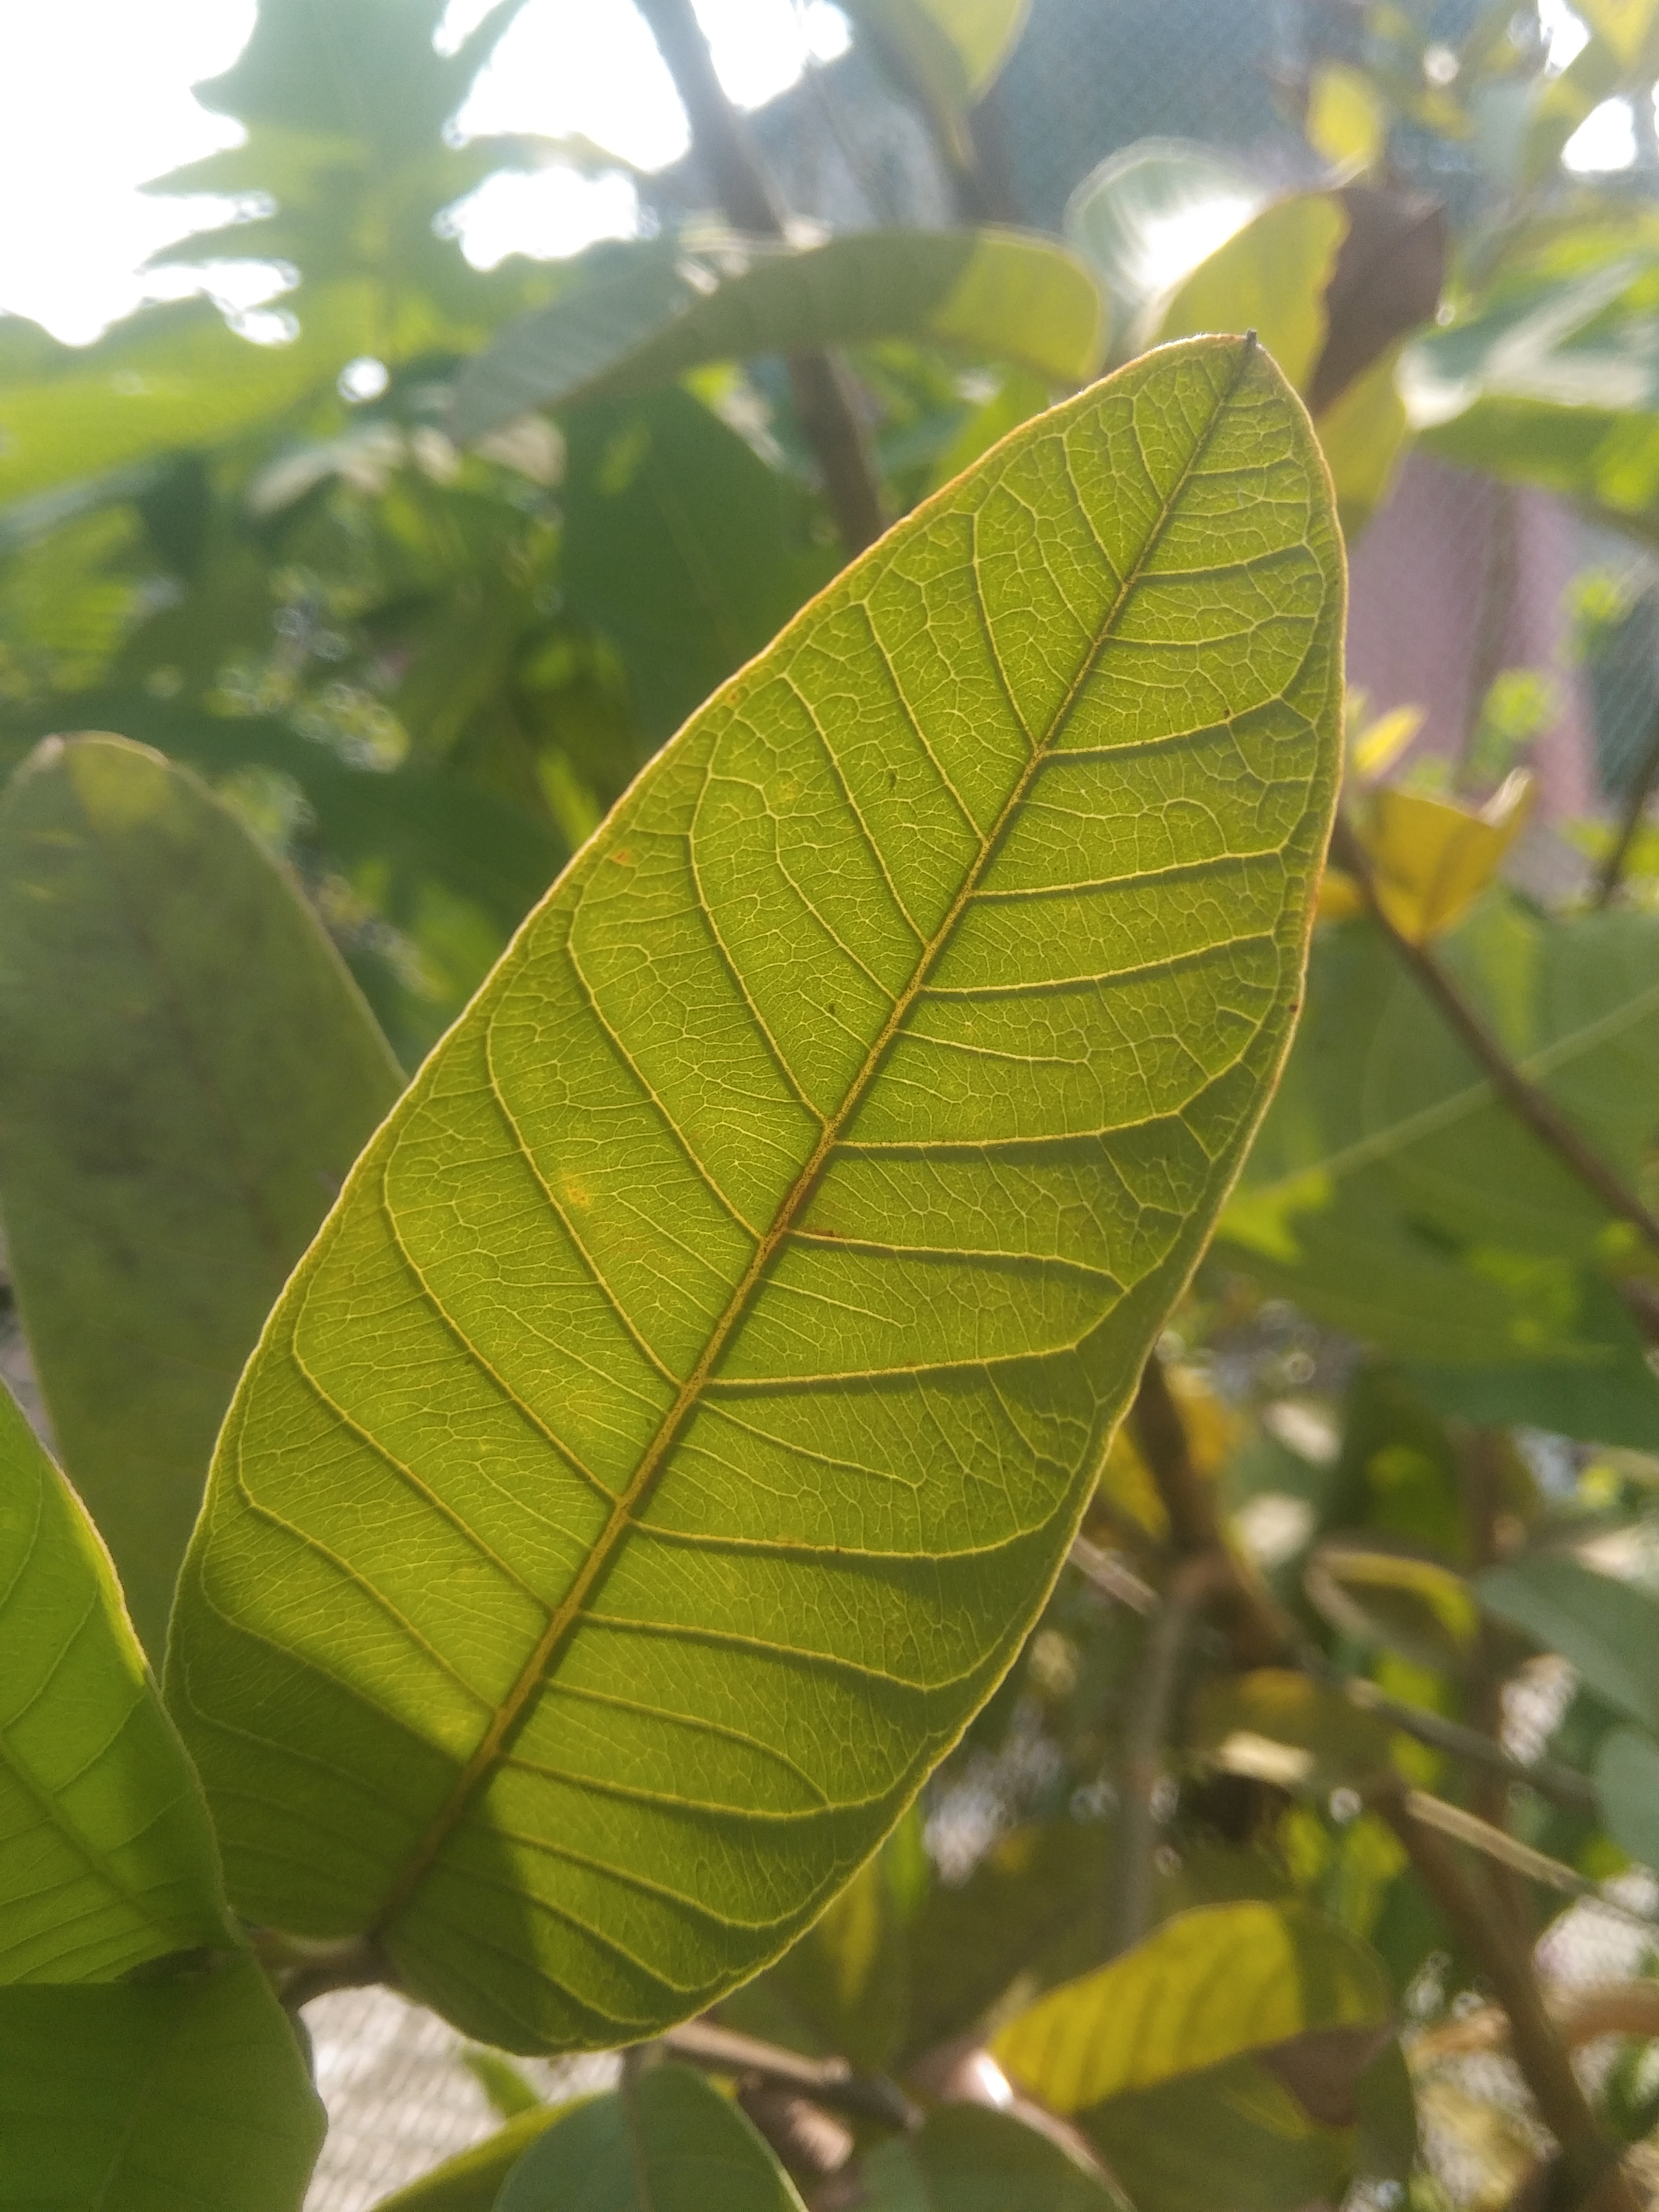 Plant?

guava
